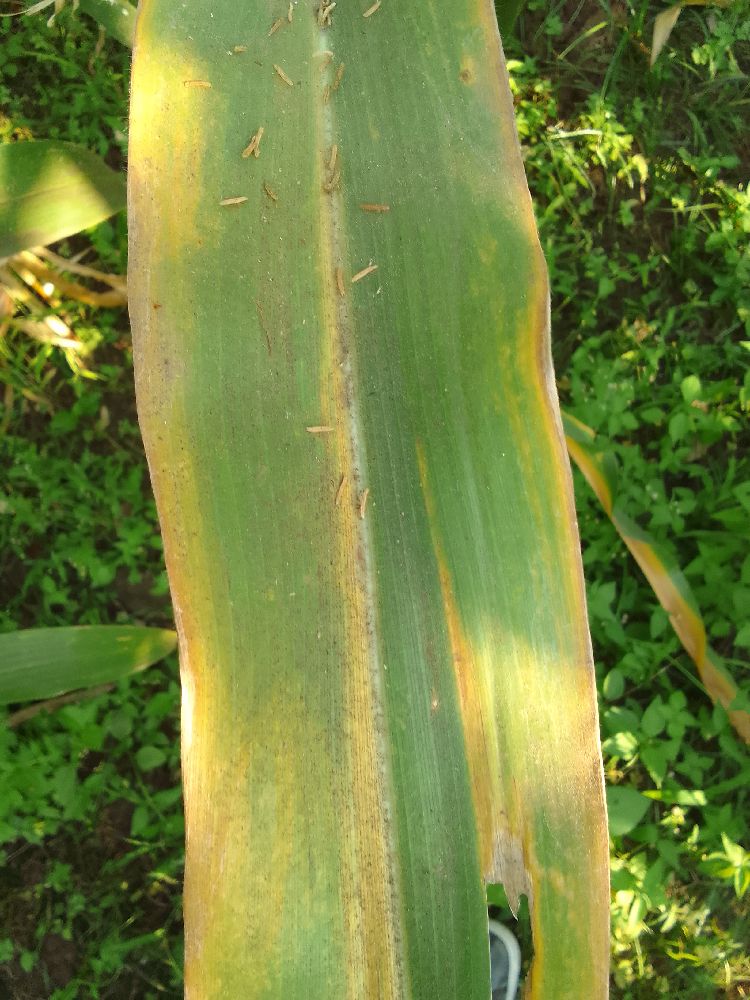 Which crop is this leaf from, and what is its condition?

maize, maize lethal necrosis
